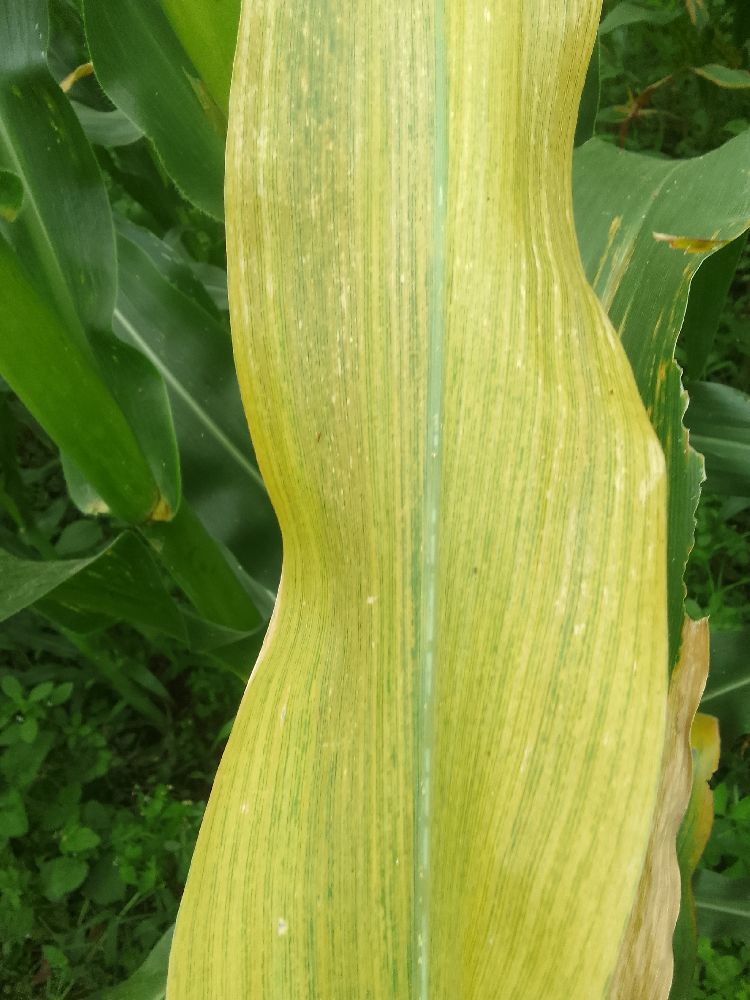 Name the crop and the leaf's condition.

maize, maize lethal necrosis
